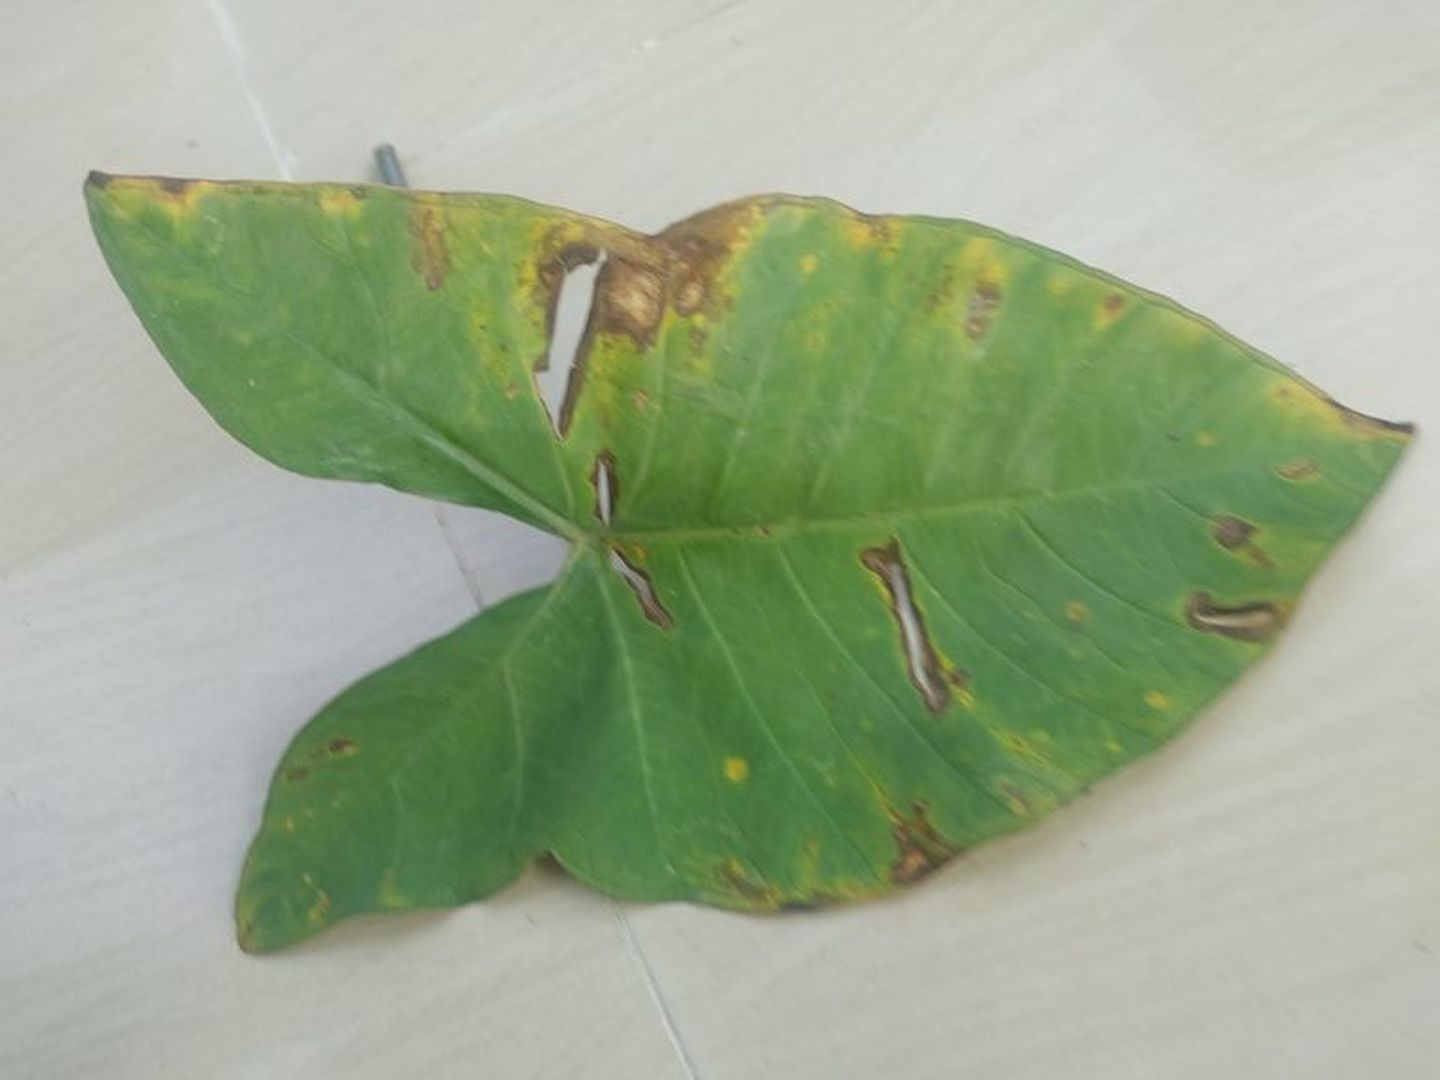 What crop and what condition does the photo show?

taro, leaf blight
